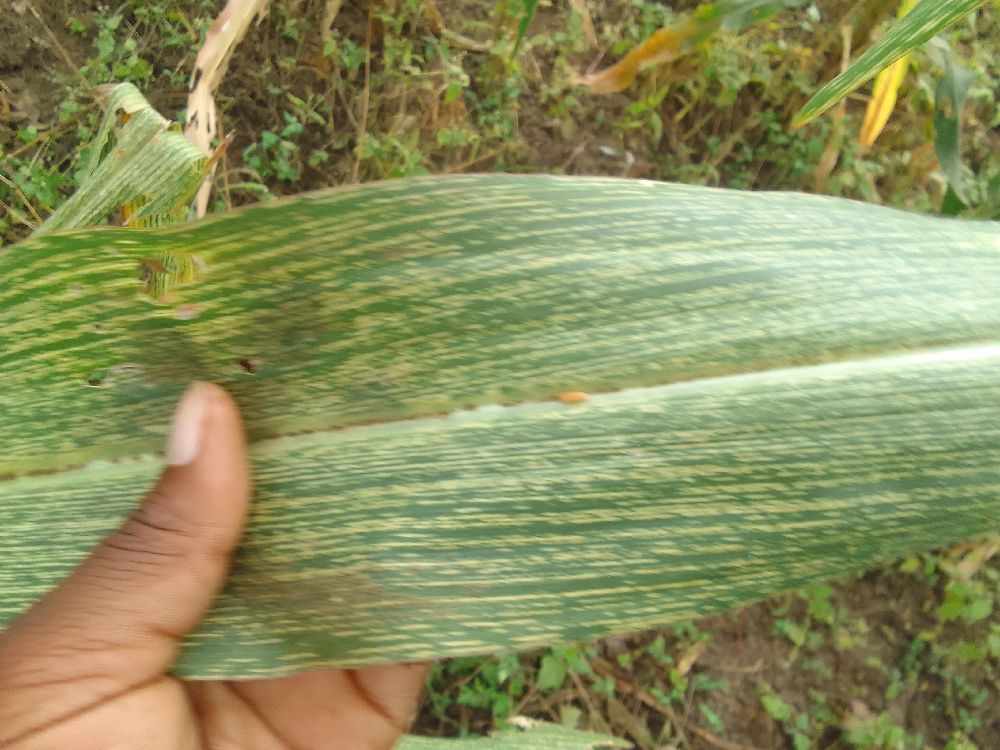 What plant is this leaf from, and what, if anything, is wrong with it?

maize, maize streak virus
